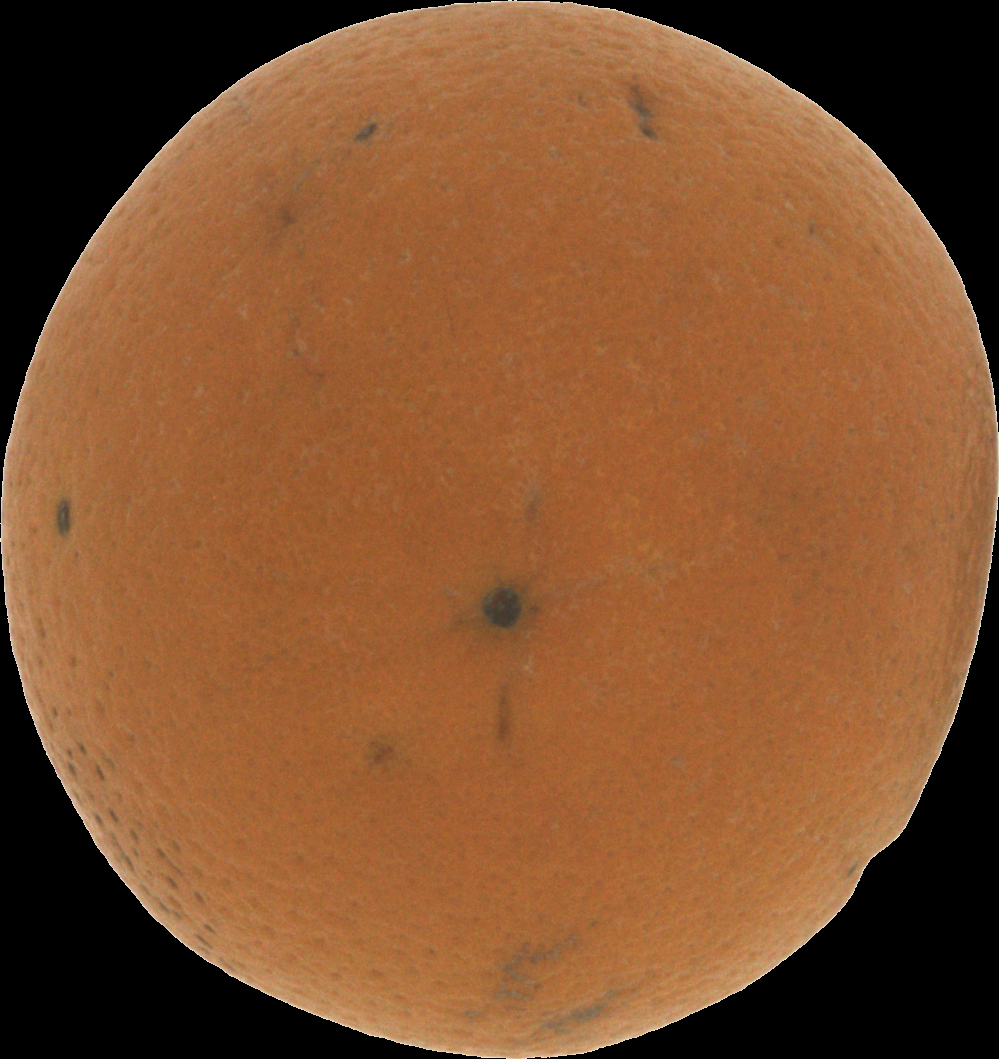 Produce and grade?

orange, bad
